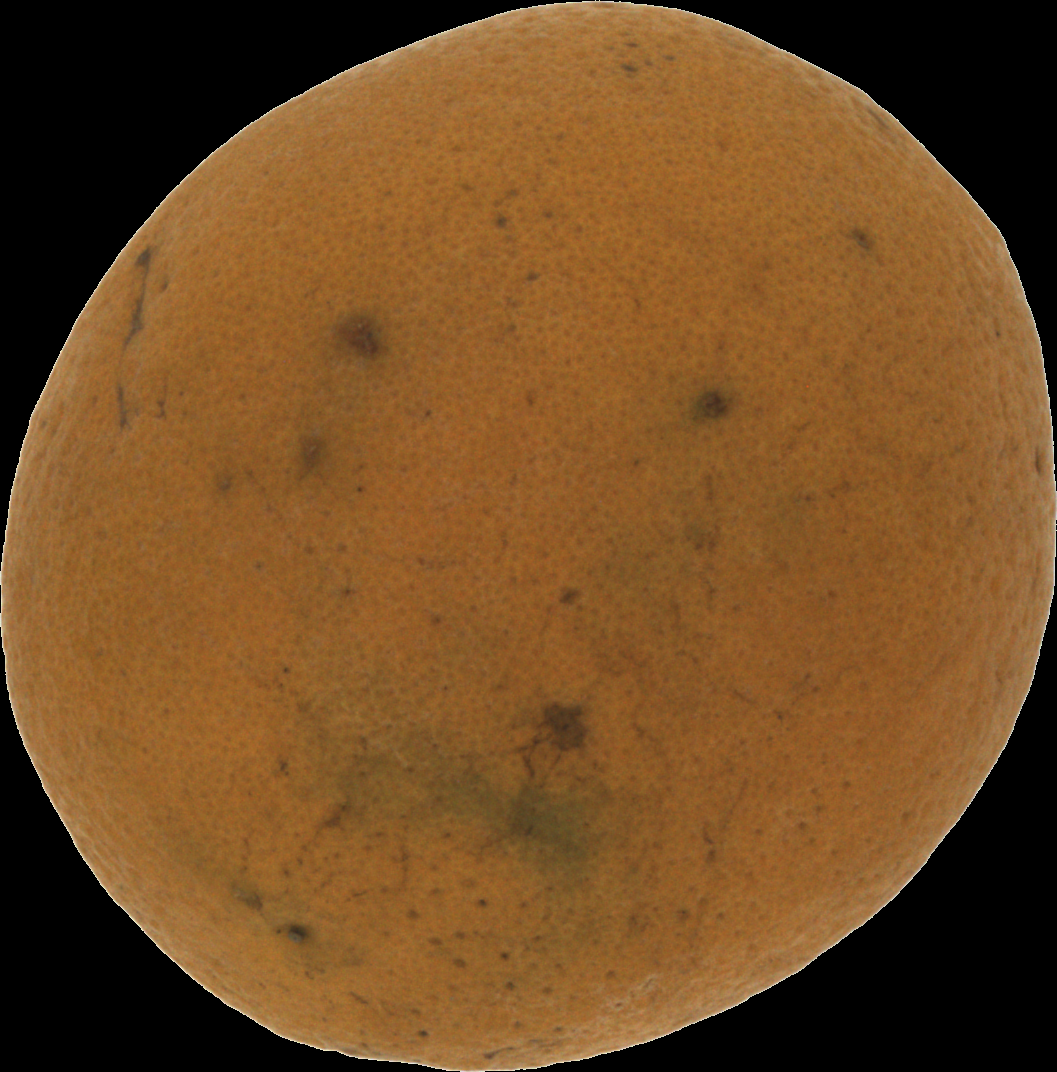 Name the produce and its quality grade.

orange, bad
